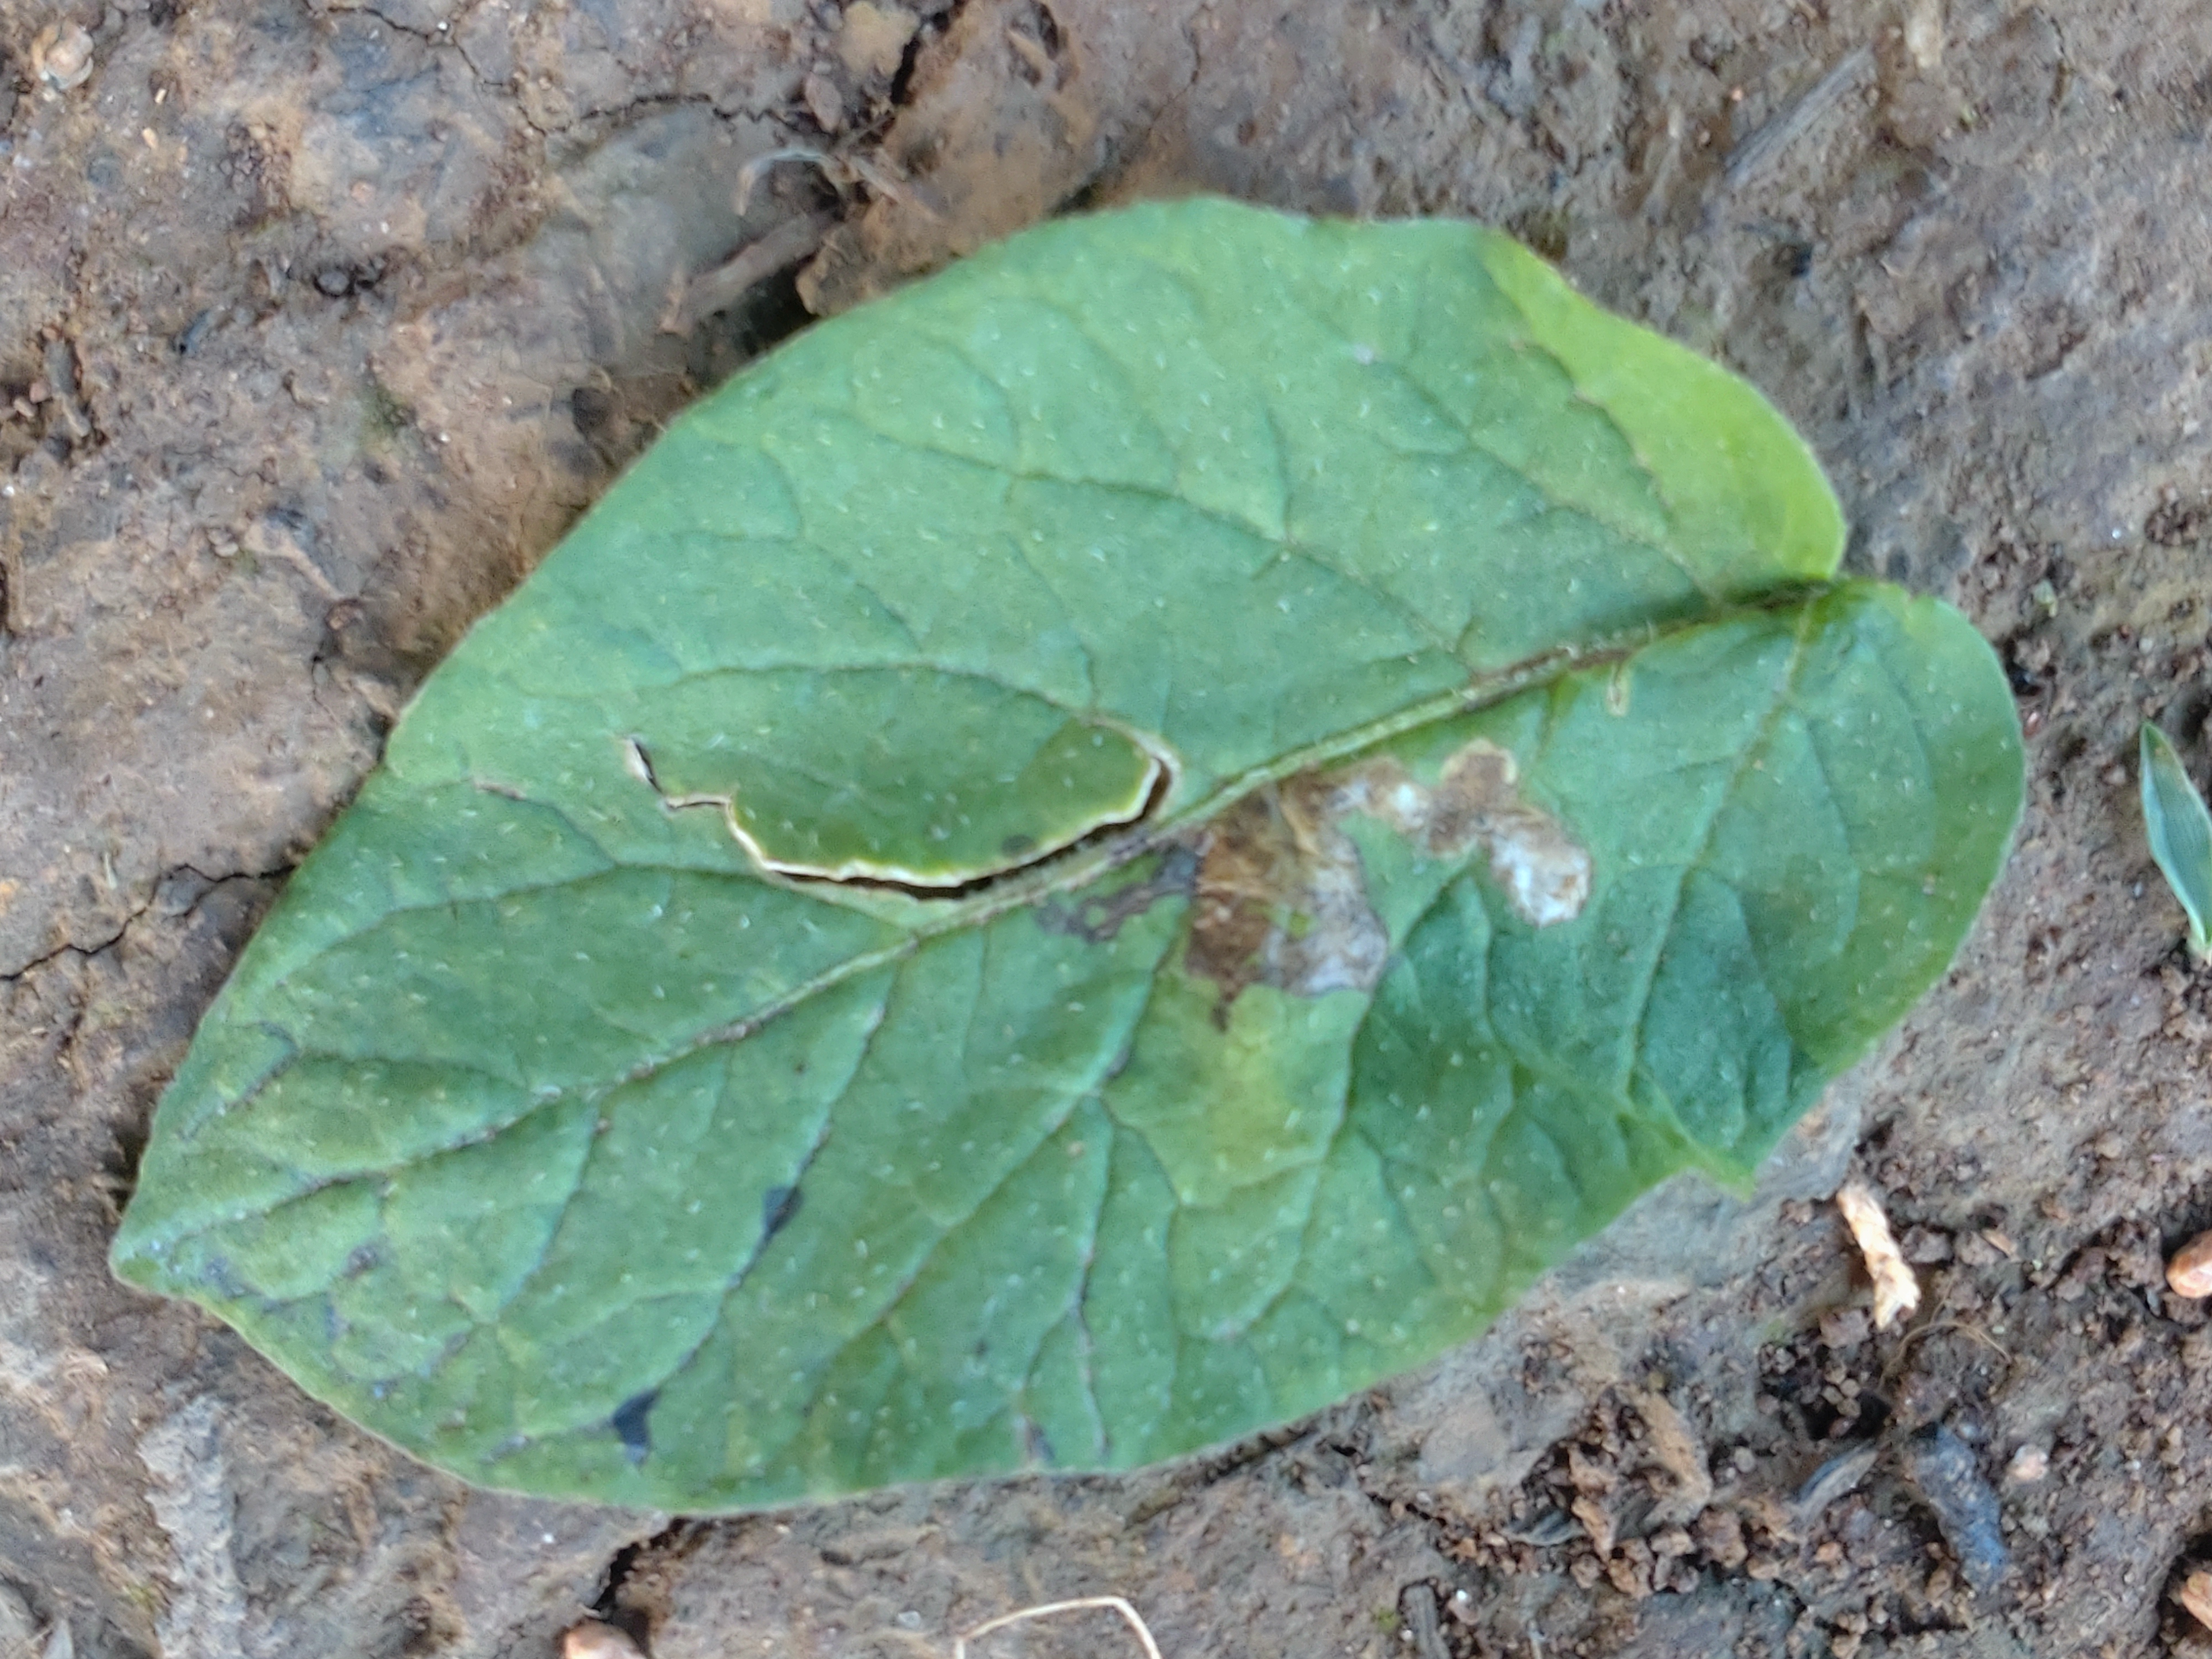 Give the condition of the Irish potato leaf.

early blight
